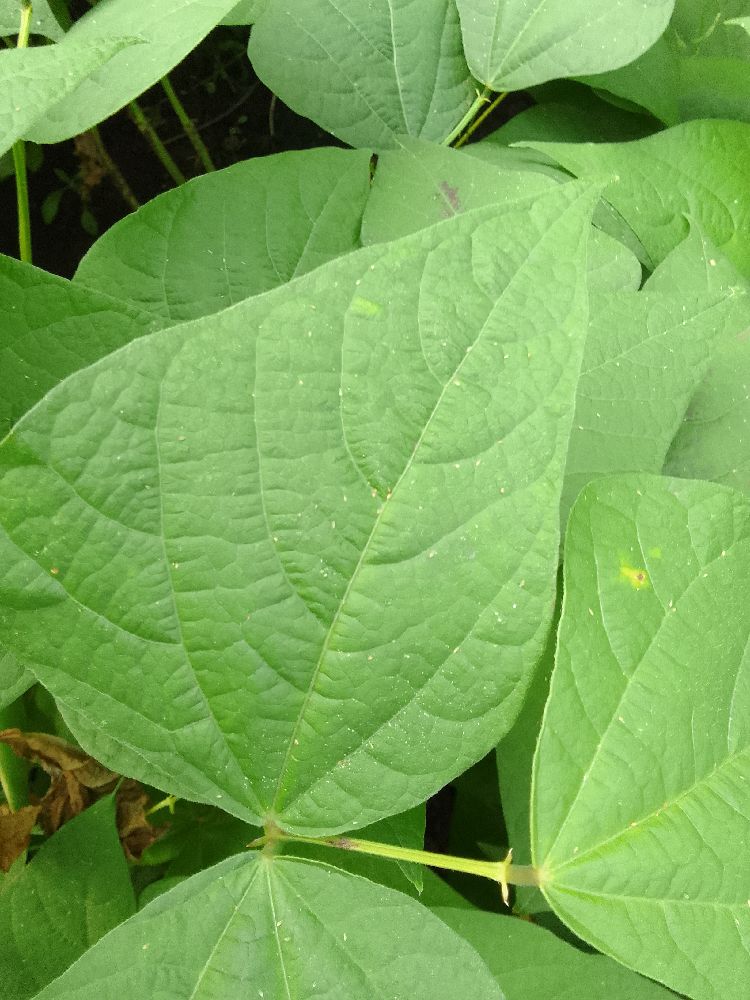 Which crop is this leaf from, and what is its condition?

common bean, healthy
